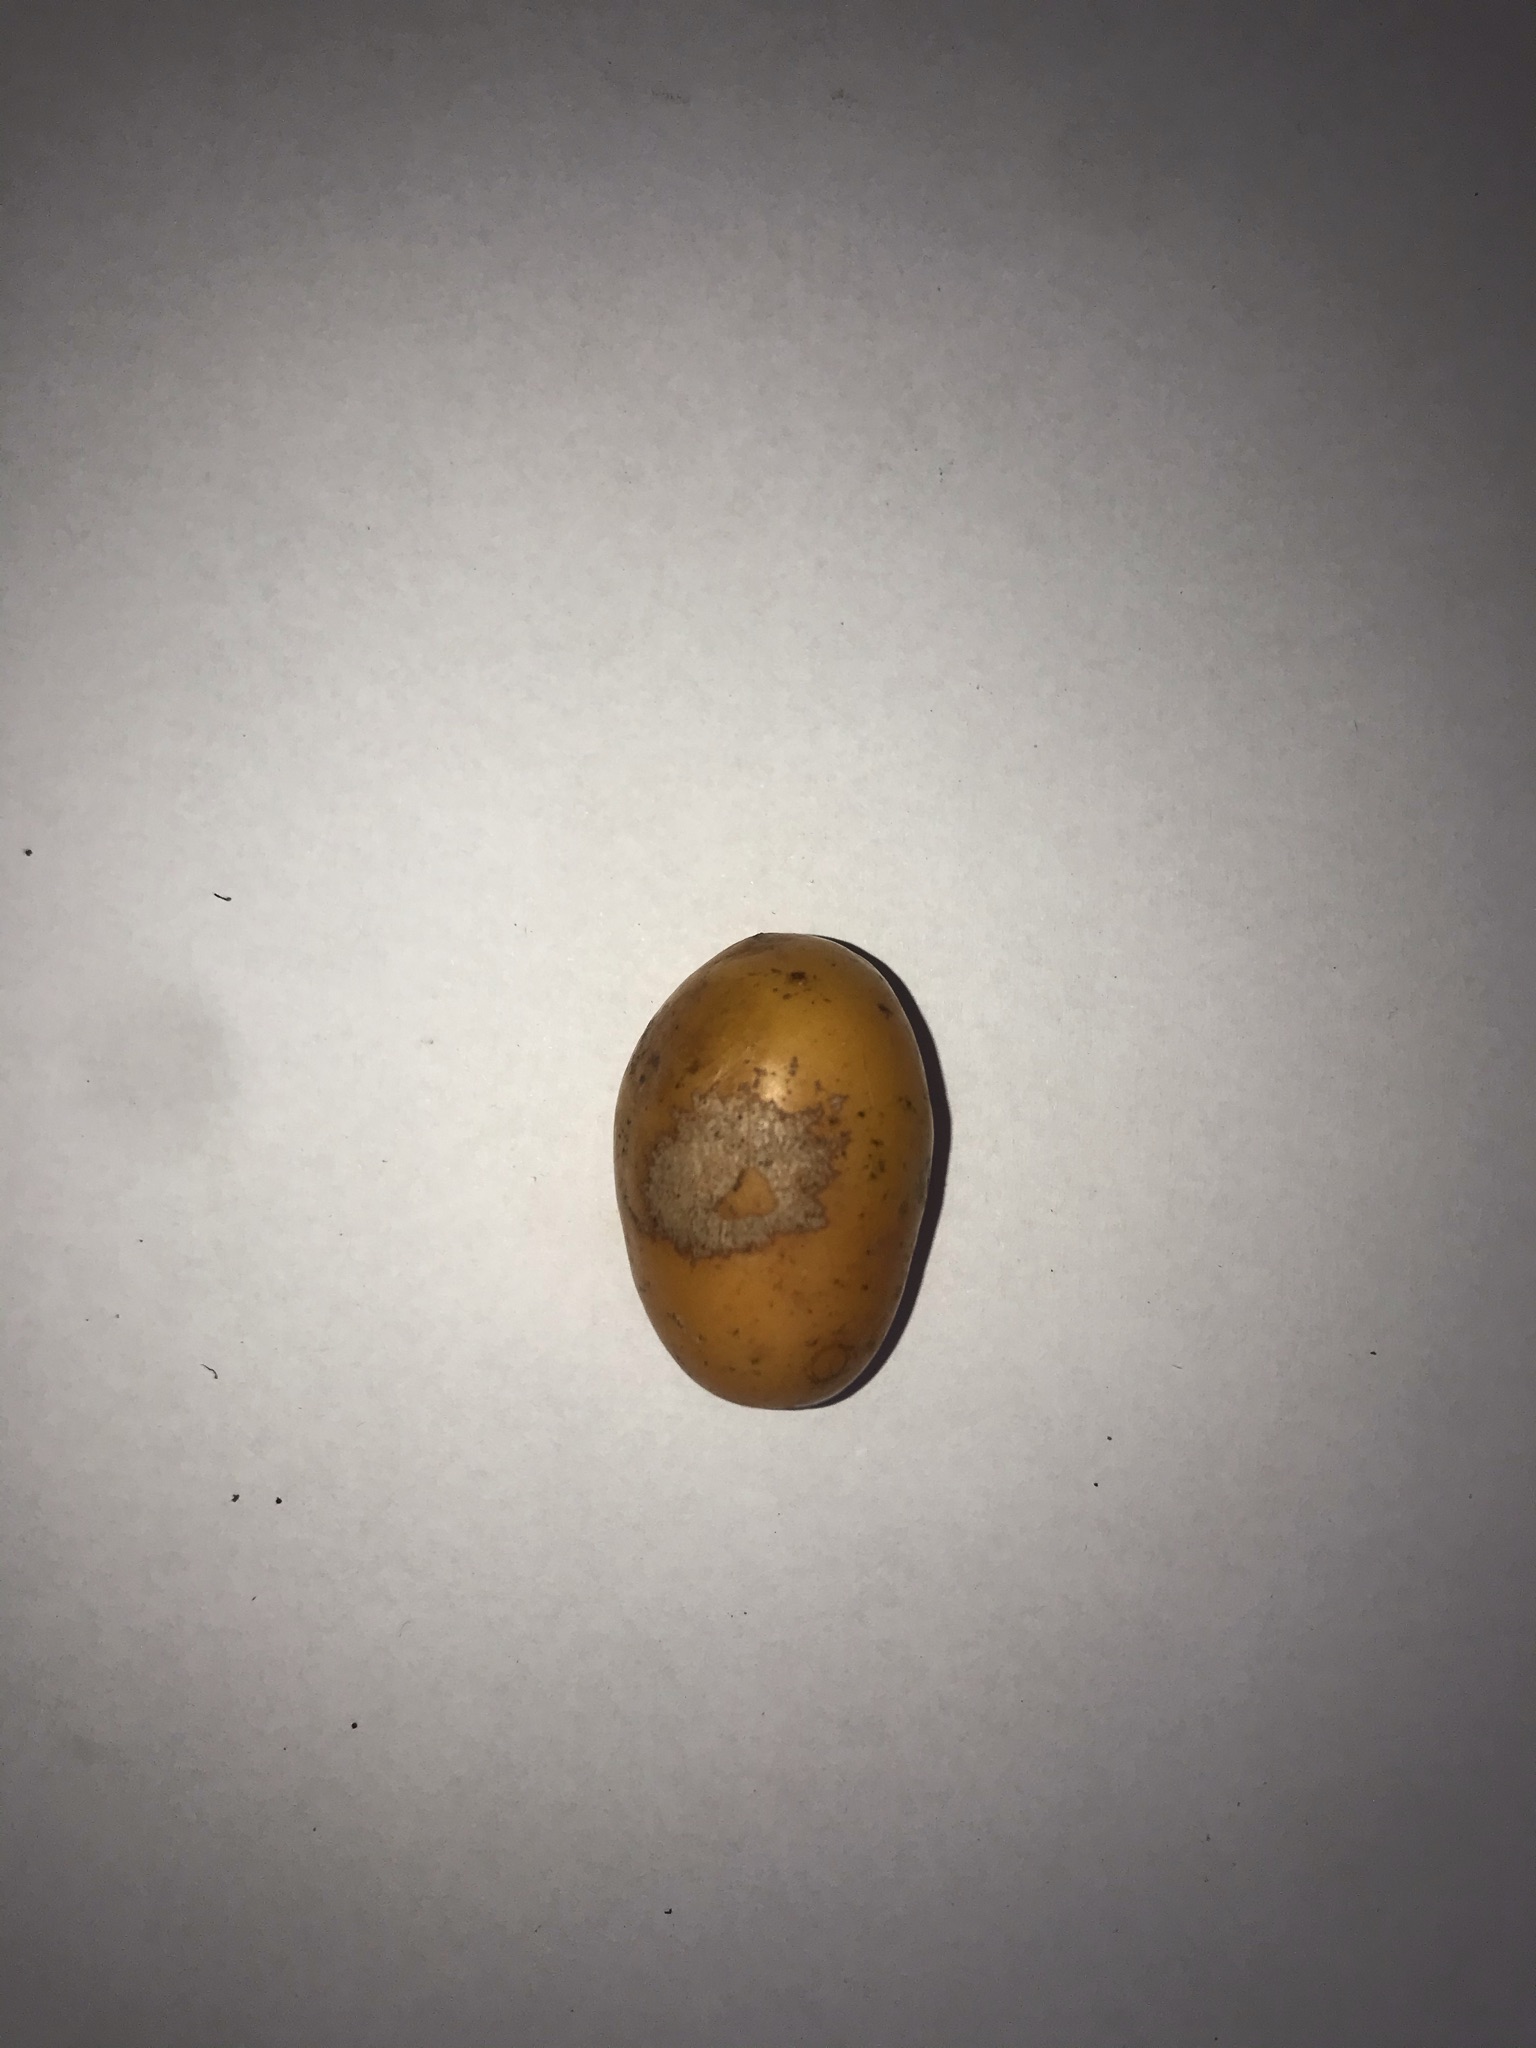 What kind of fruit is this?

siriguela
